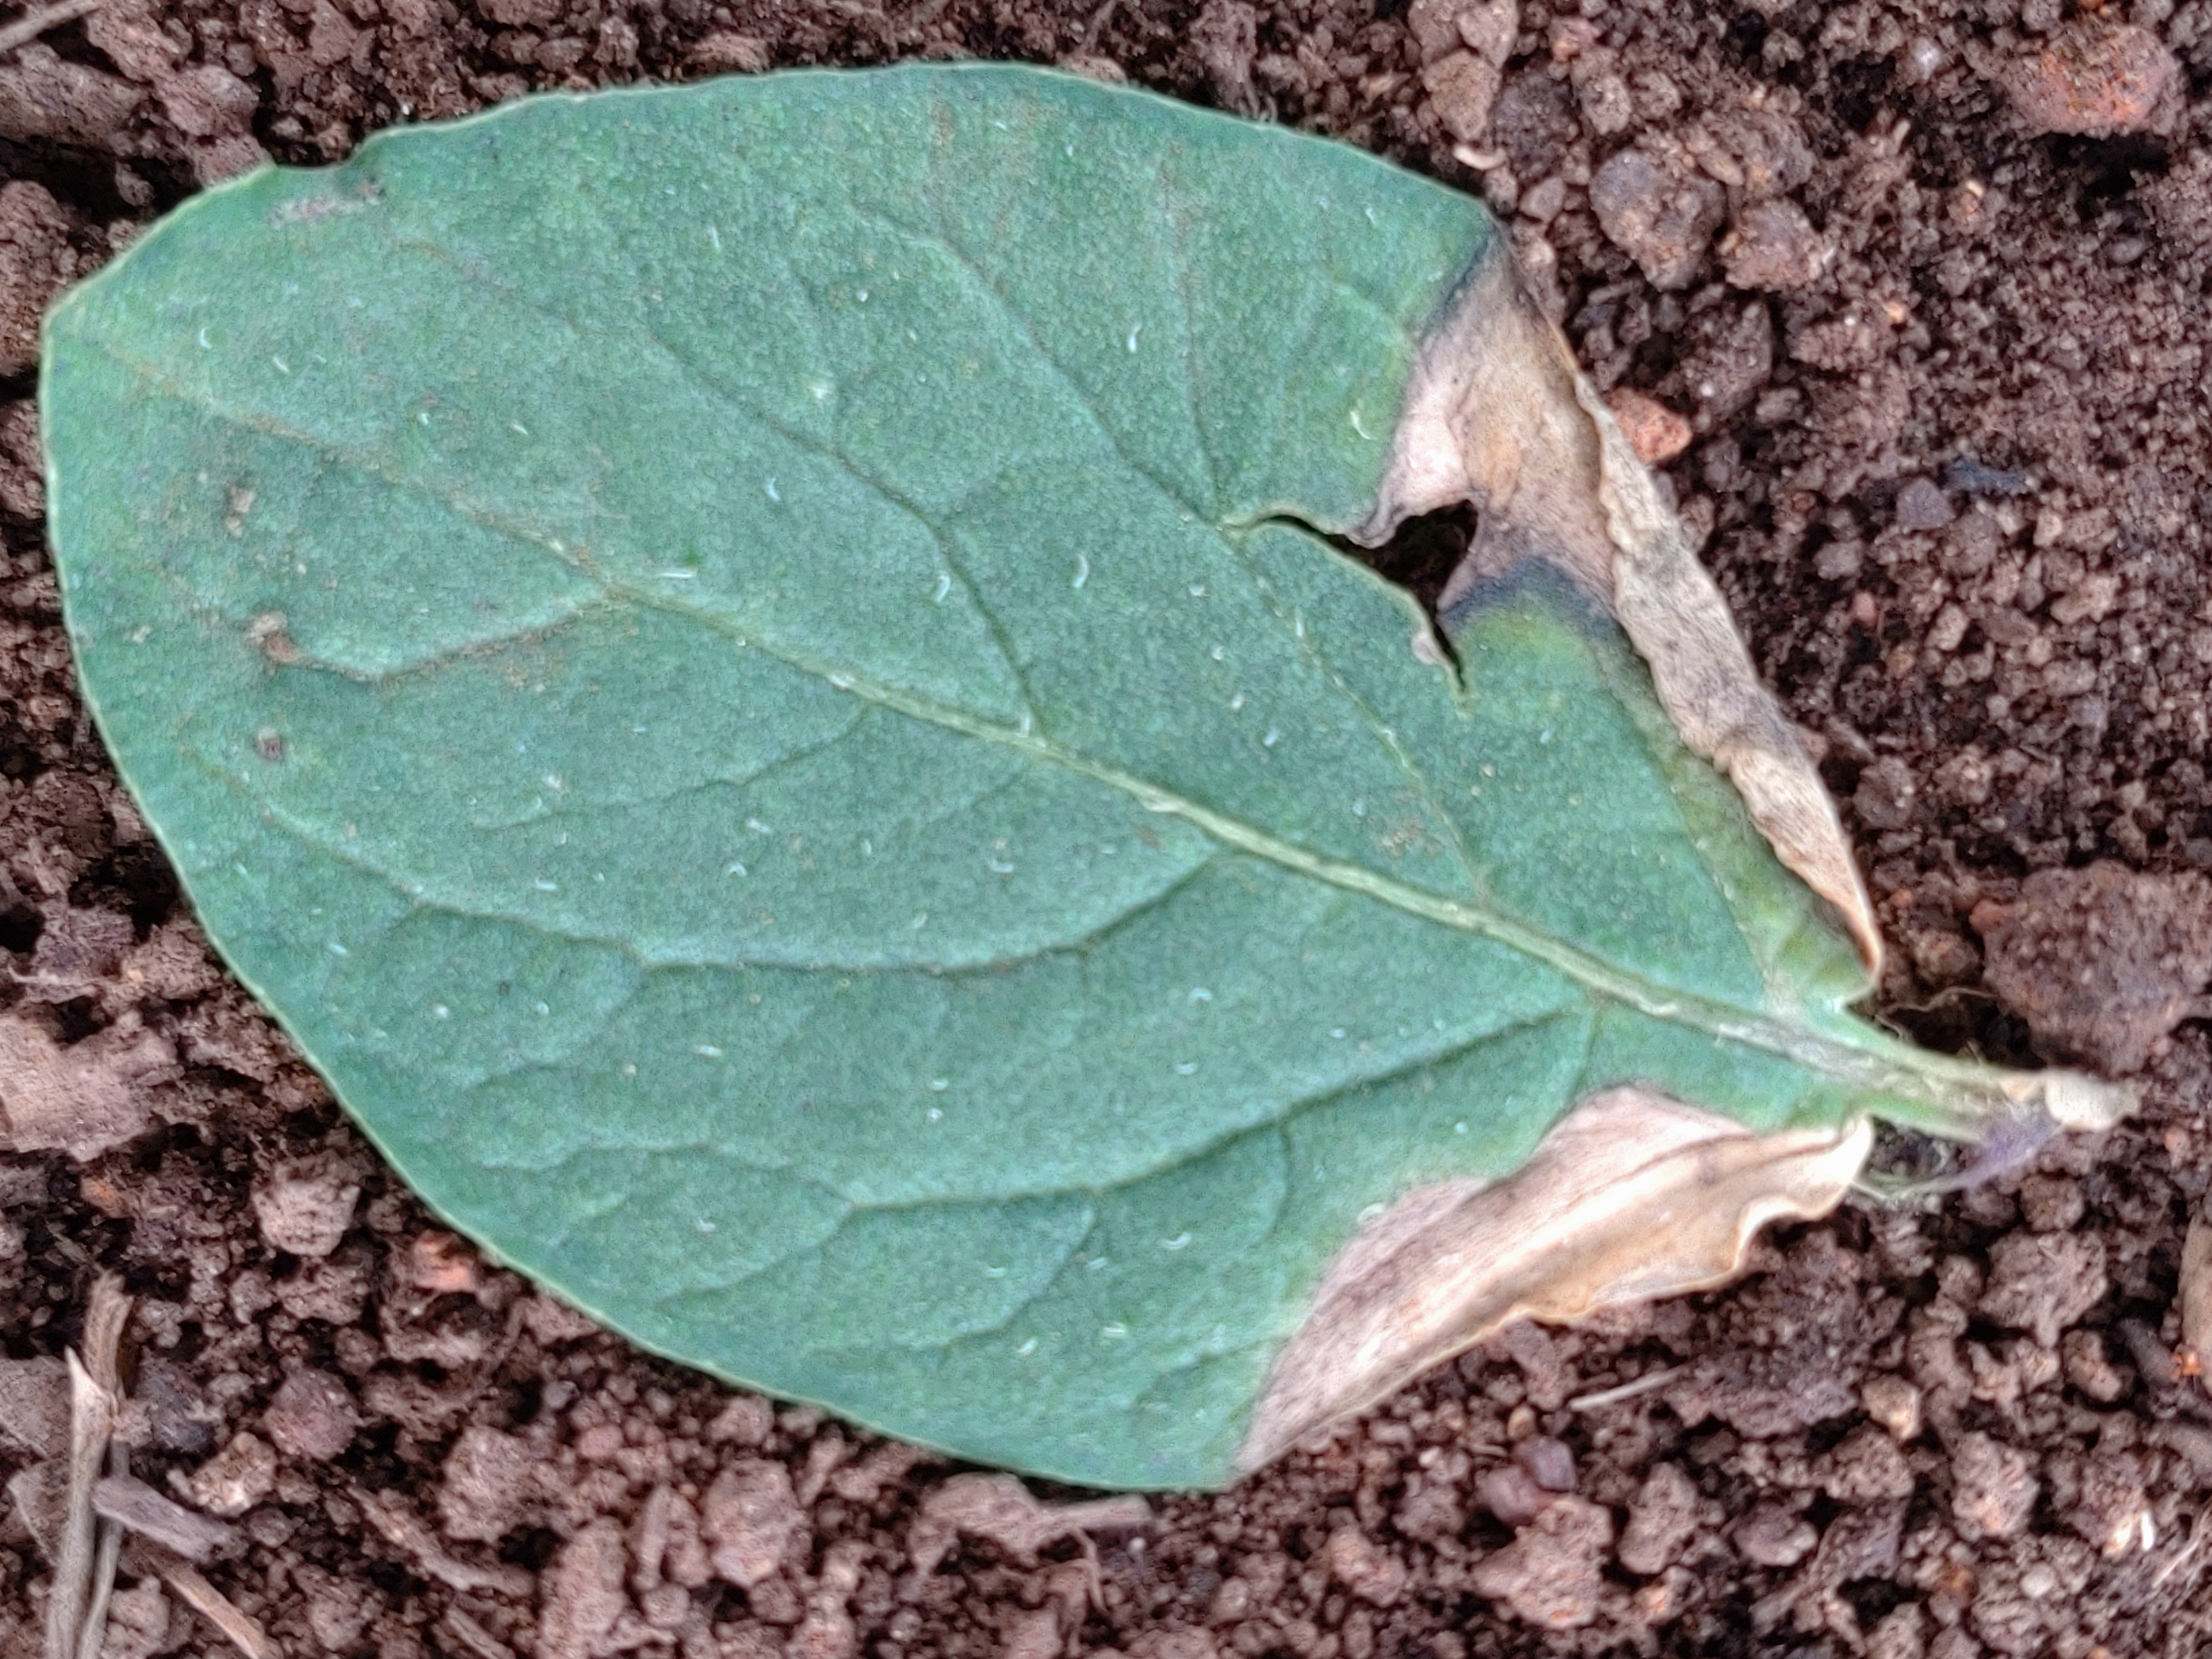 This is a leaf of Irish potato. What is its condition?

early blight
